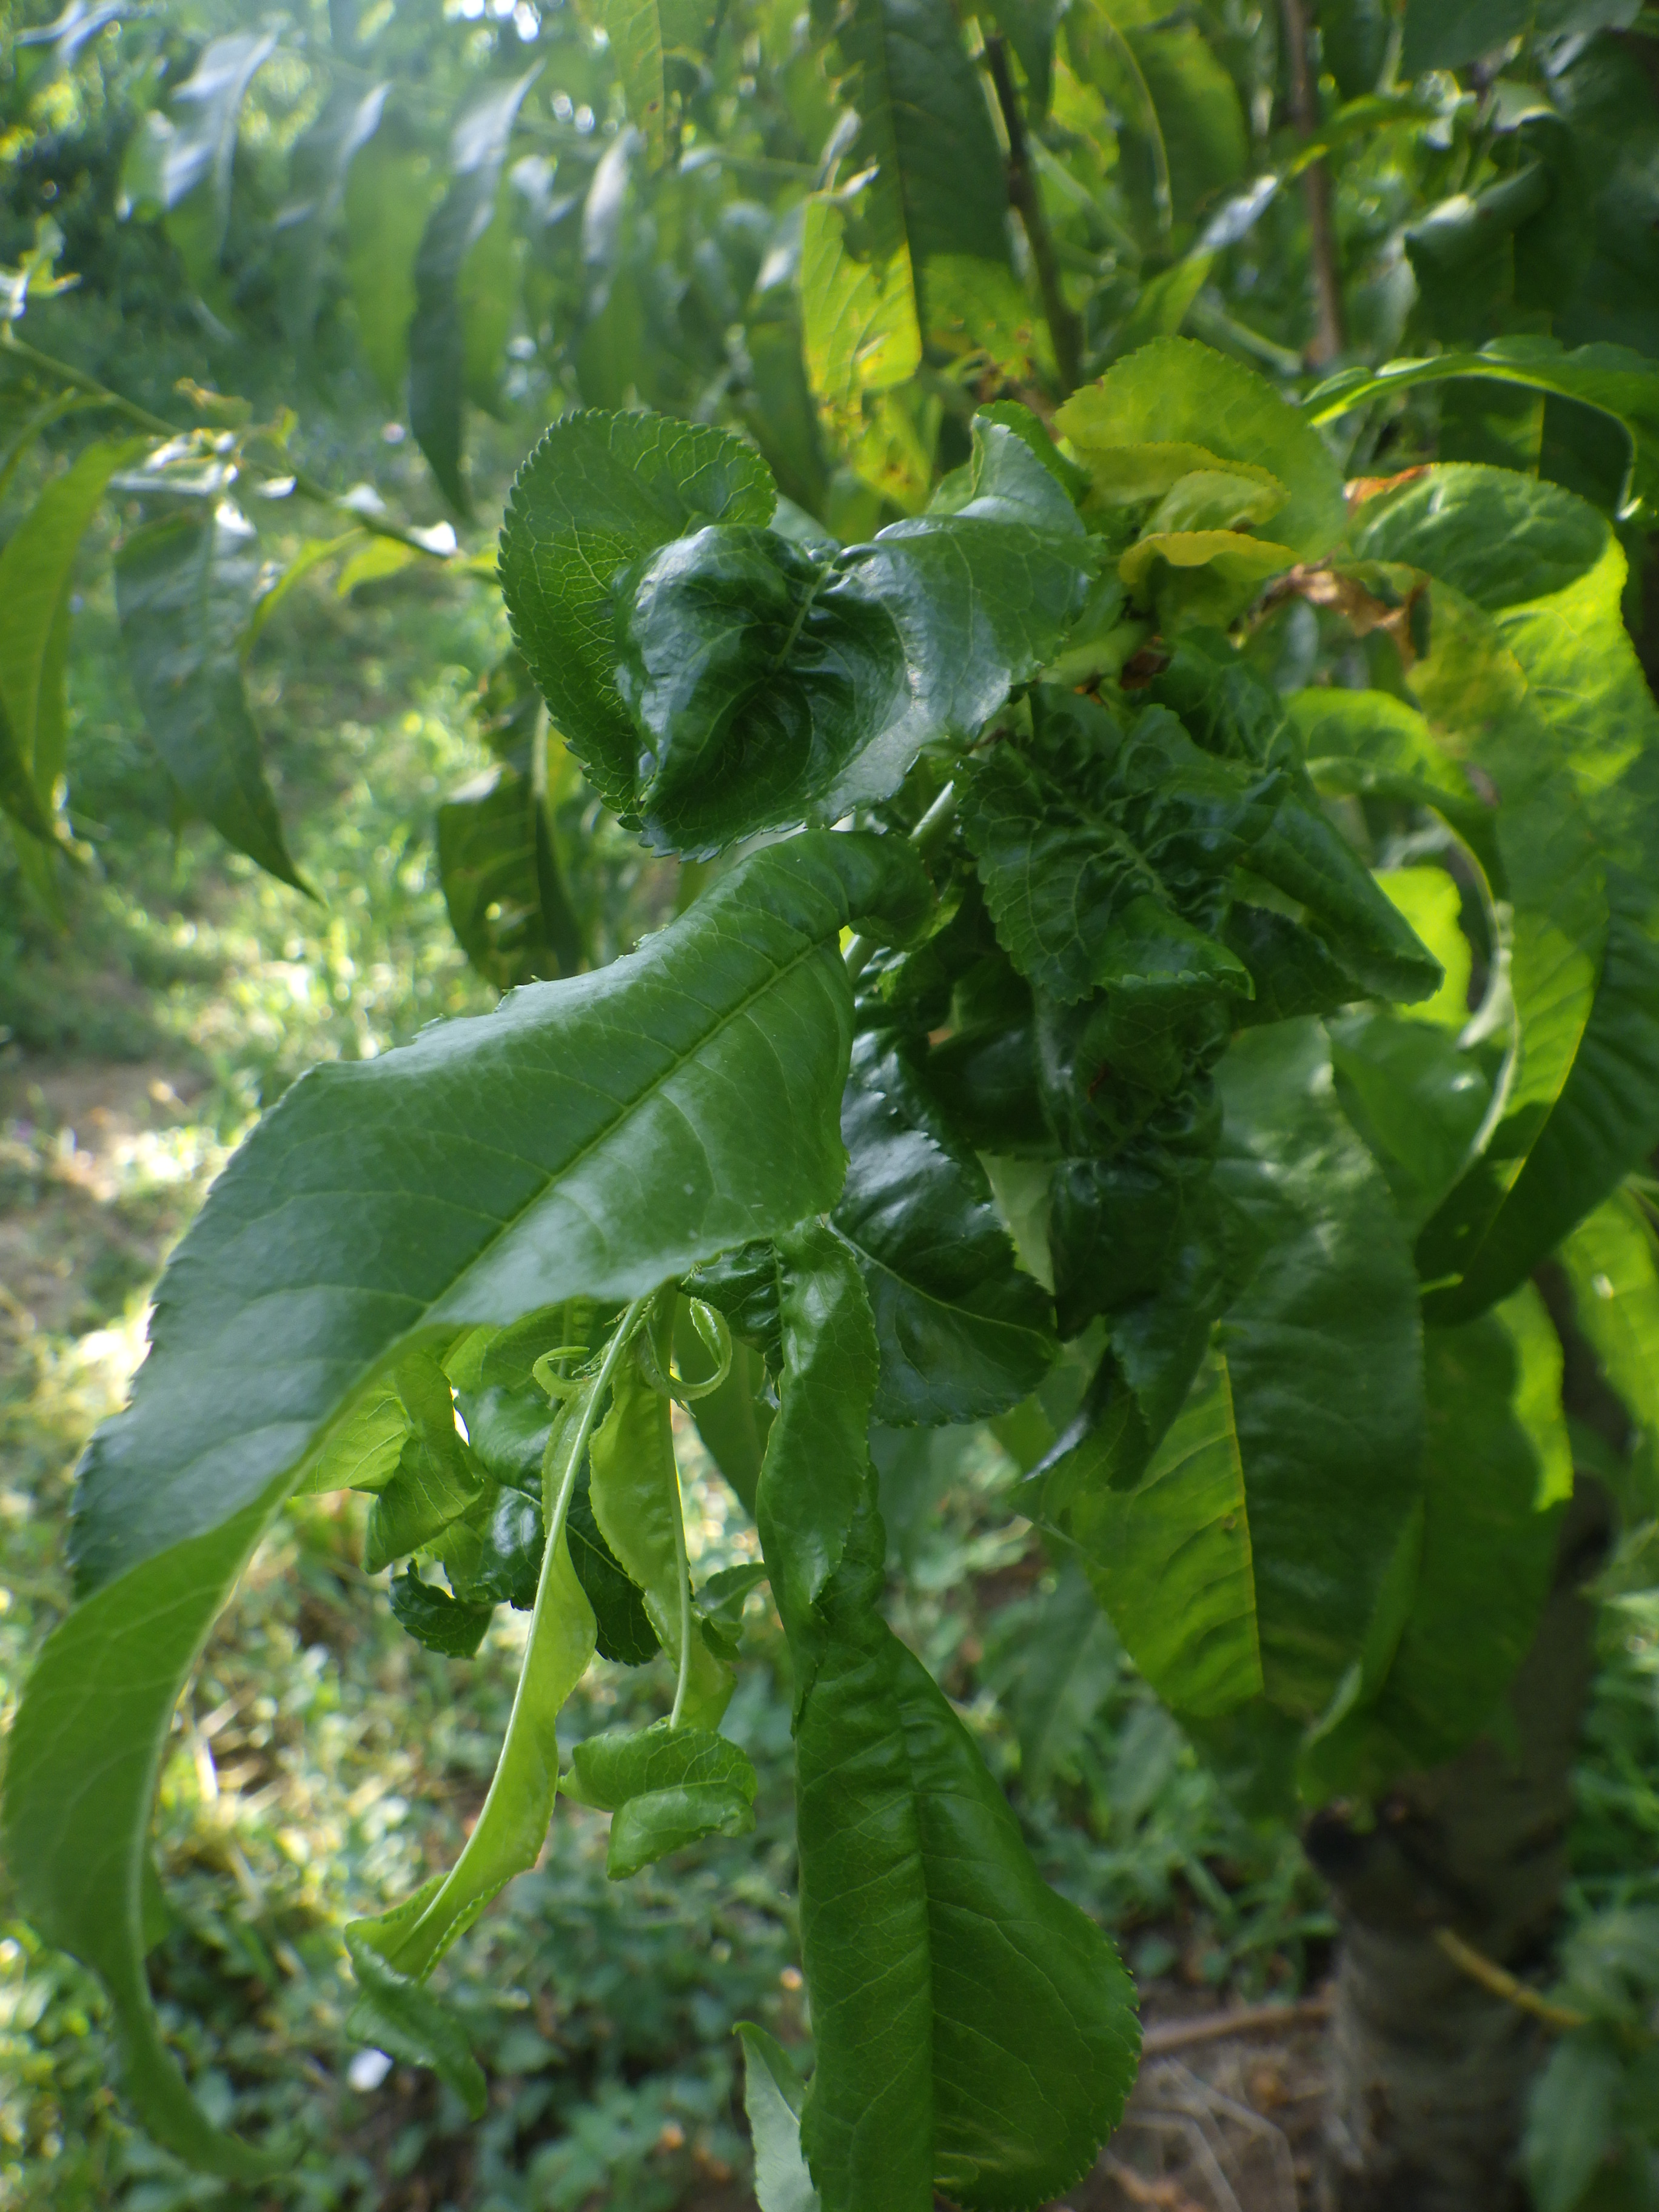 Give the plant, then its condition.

peach, aphids, shot hole disease
